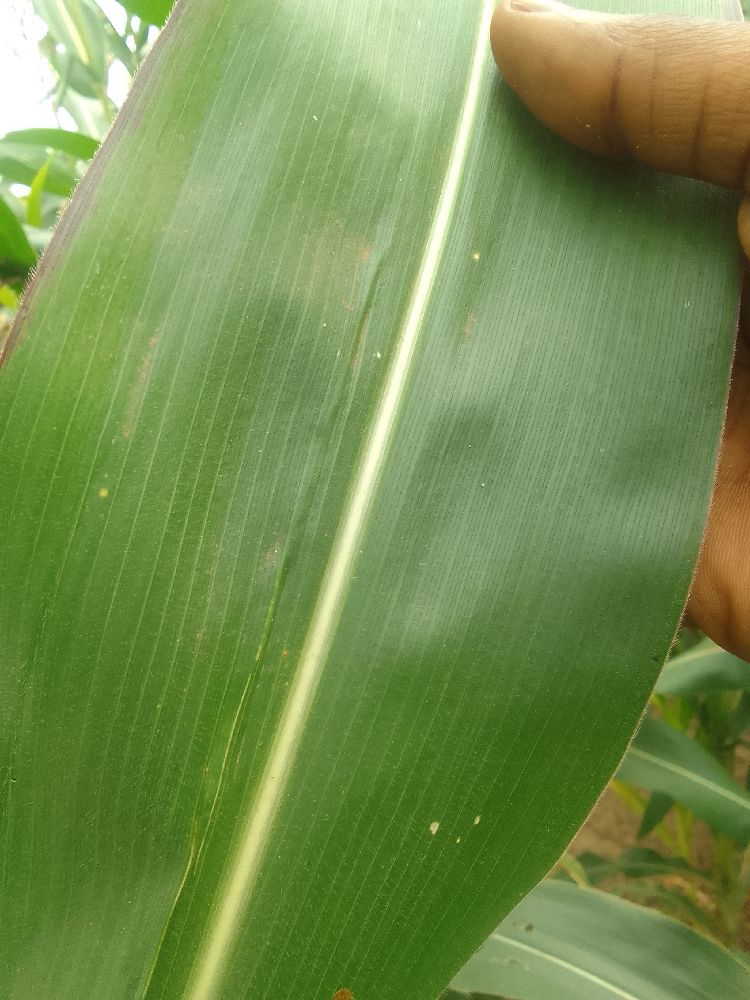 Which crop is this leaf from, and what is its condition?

maize, healthy
